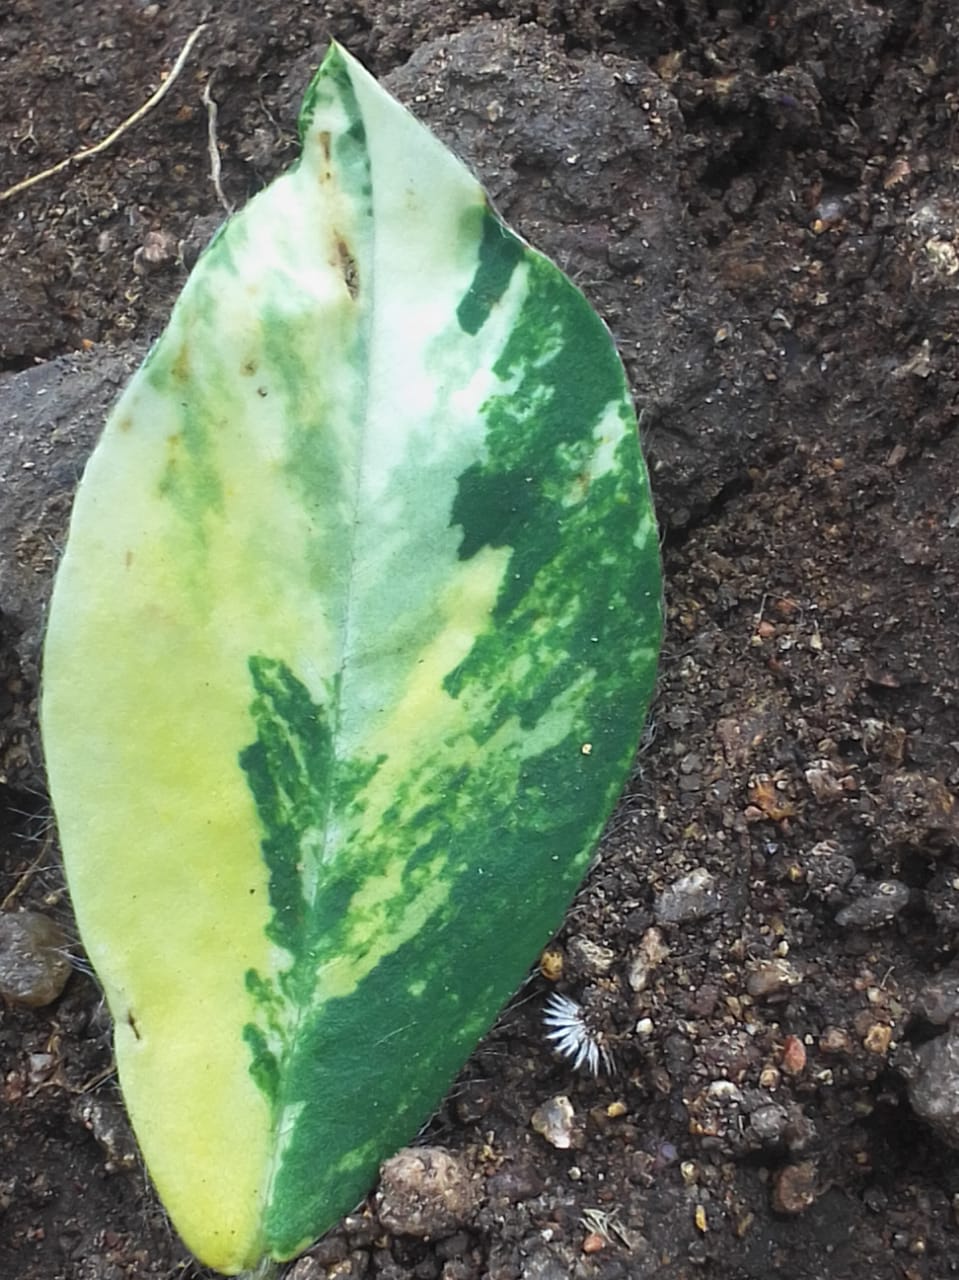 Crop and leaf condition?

peanut, groundnut rosette virus
